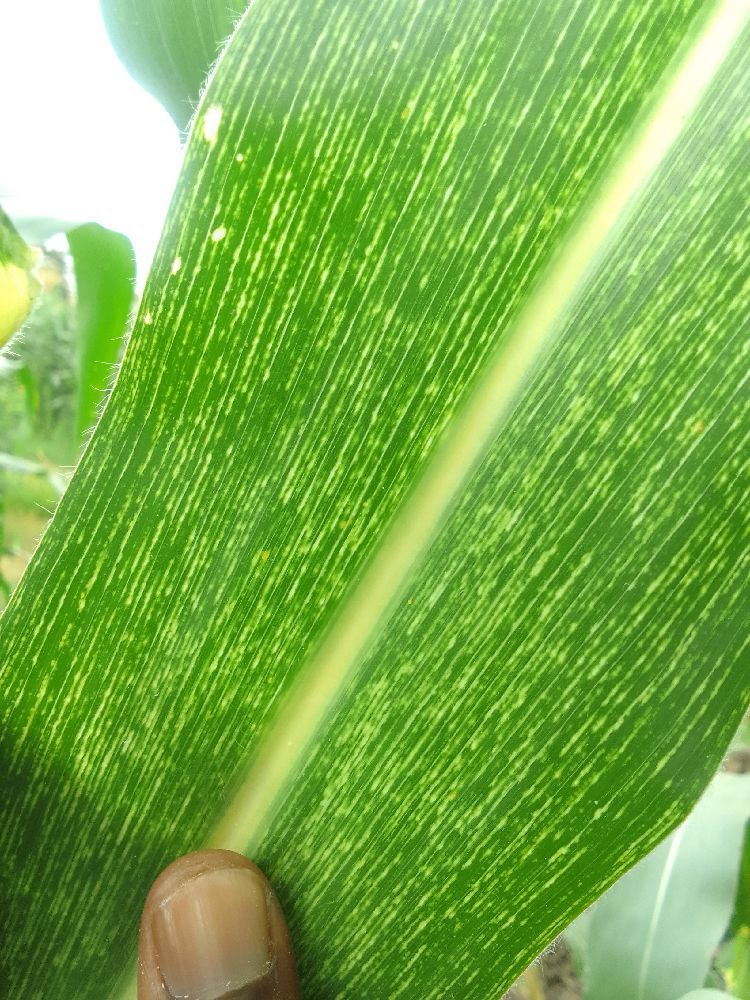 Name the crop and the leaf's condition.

maize, maize streak virus
